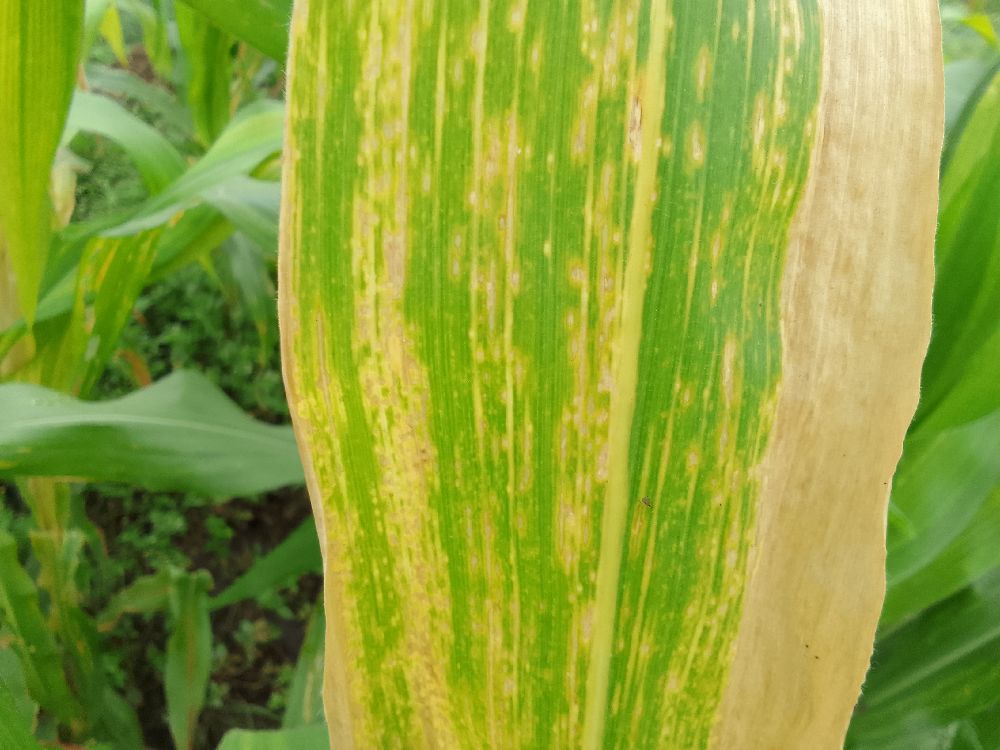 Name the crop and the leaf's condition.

maize, maize lethal necrosis
